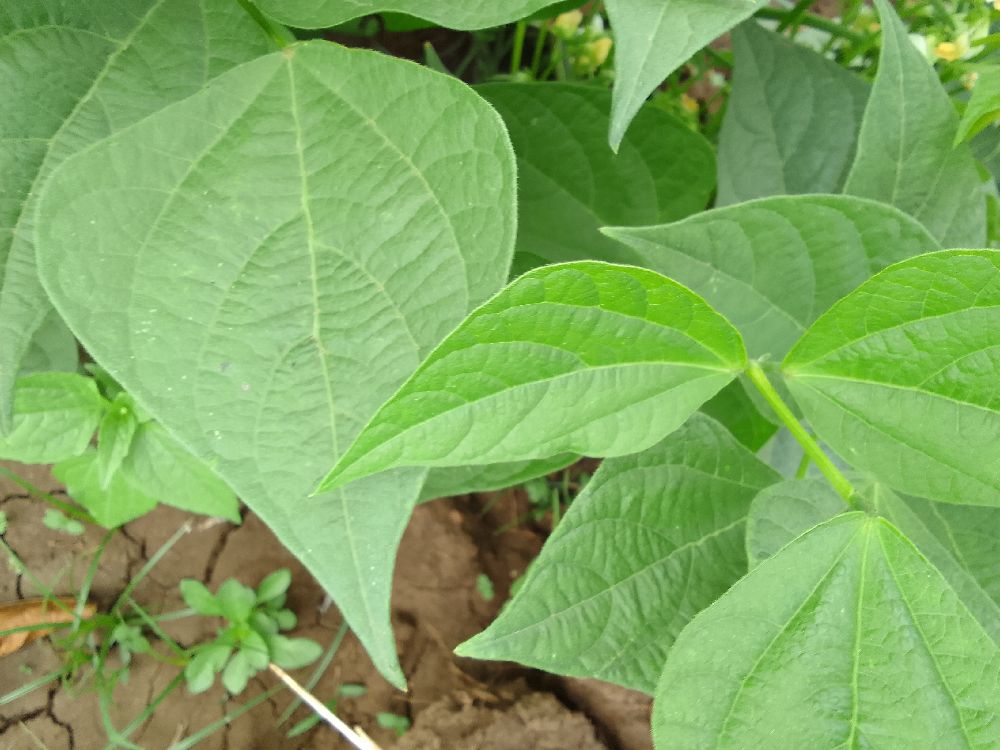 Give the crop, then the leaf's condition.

common bean, healthy
